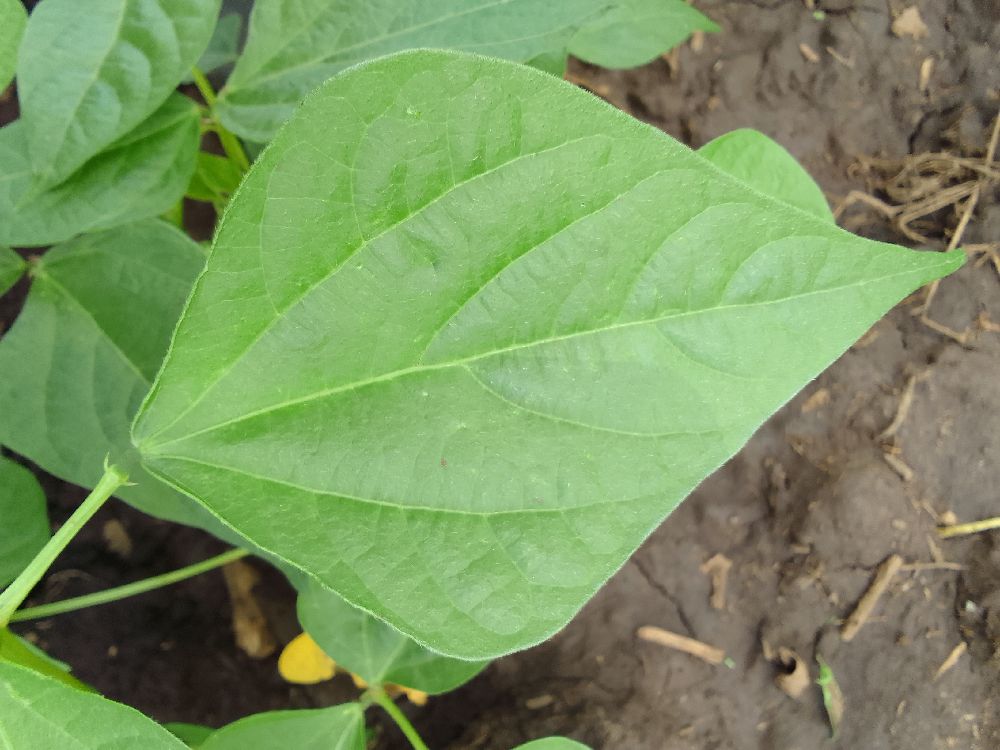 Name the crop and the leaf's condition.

common bean, healthy
